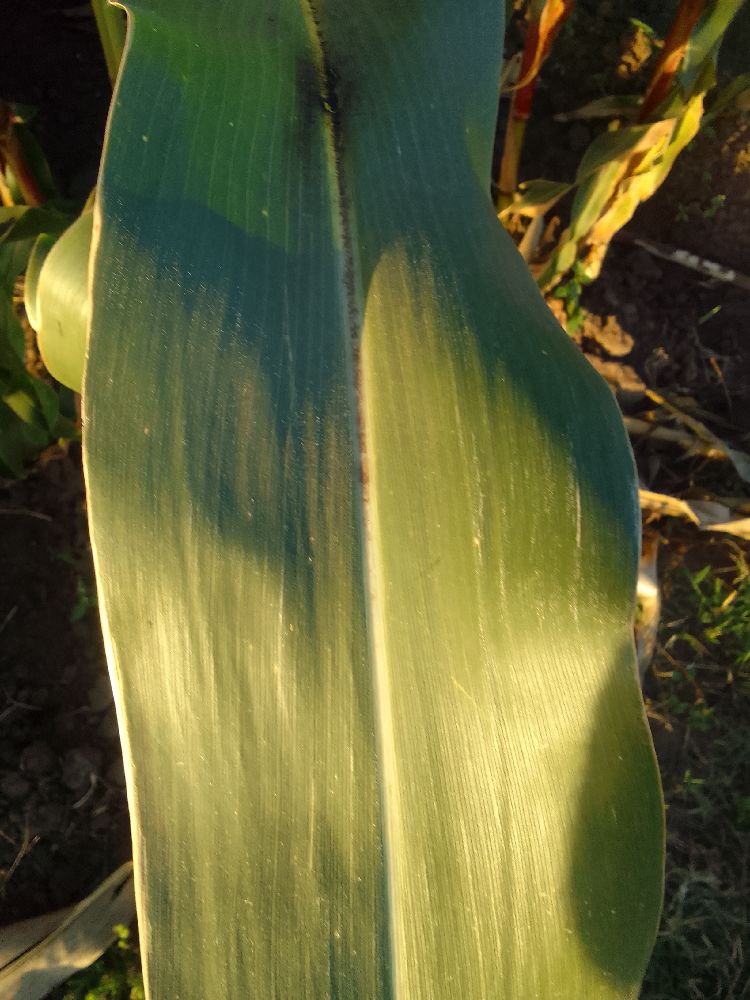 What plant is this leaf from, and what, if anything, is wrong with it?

maize, healthy
